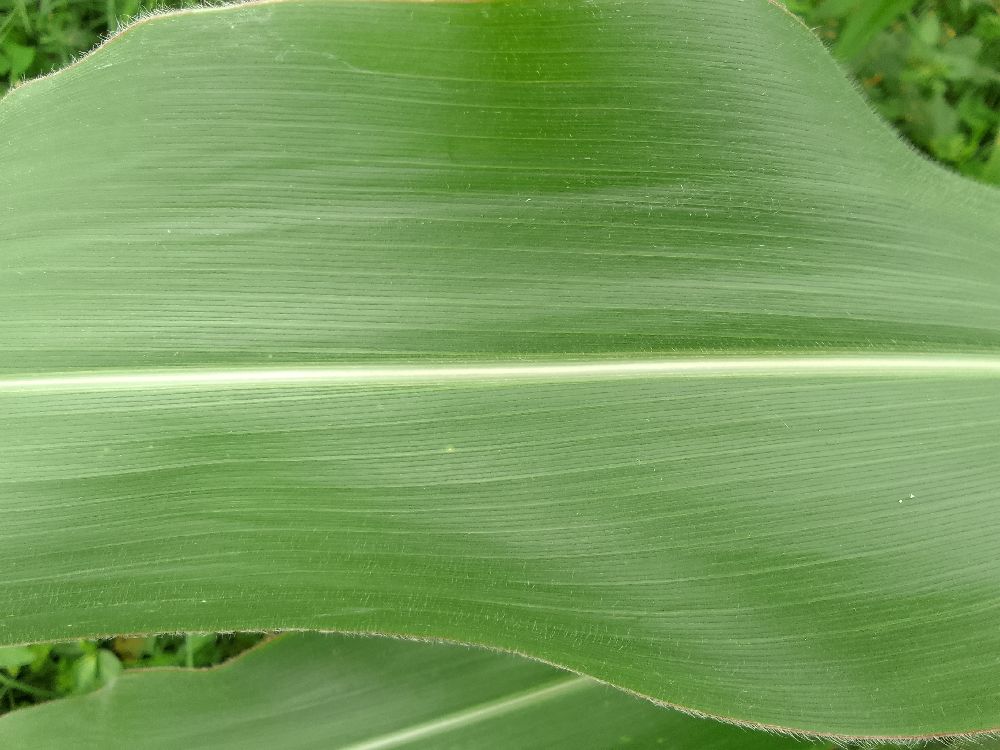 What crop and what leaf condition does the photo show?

maize, healthy
